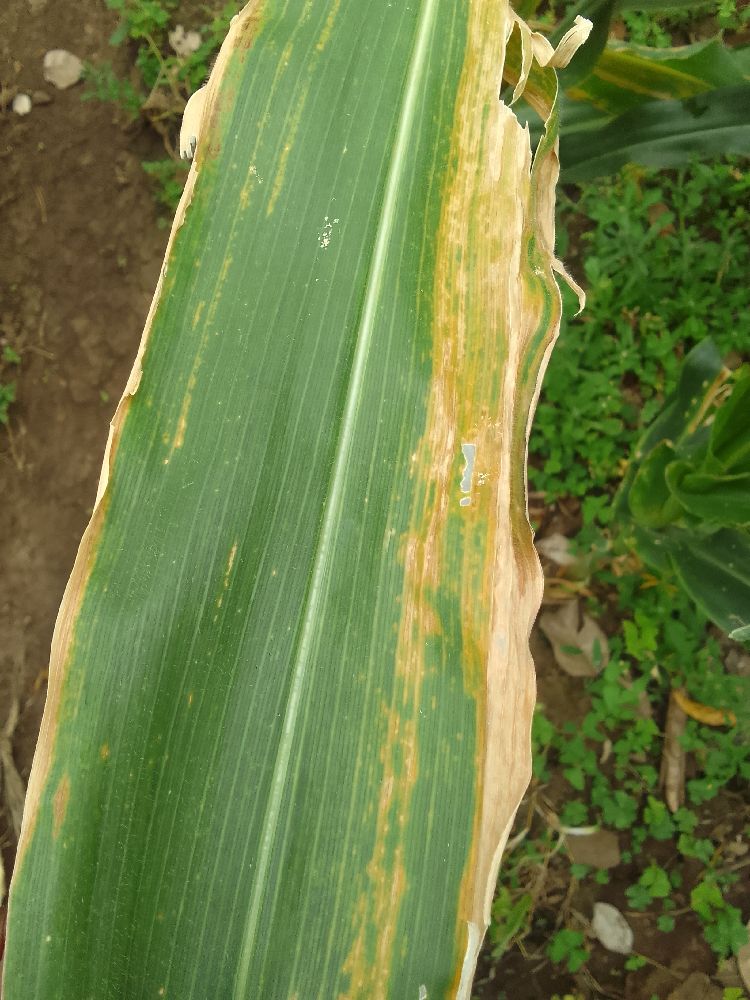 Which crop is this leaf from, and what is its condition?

maize, maize lethal necrosis
